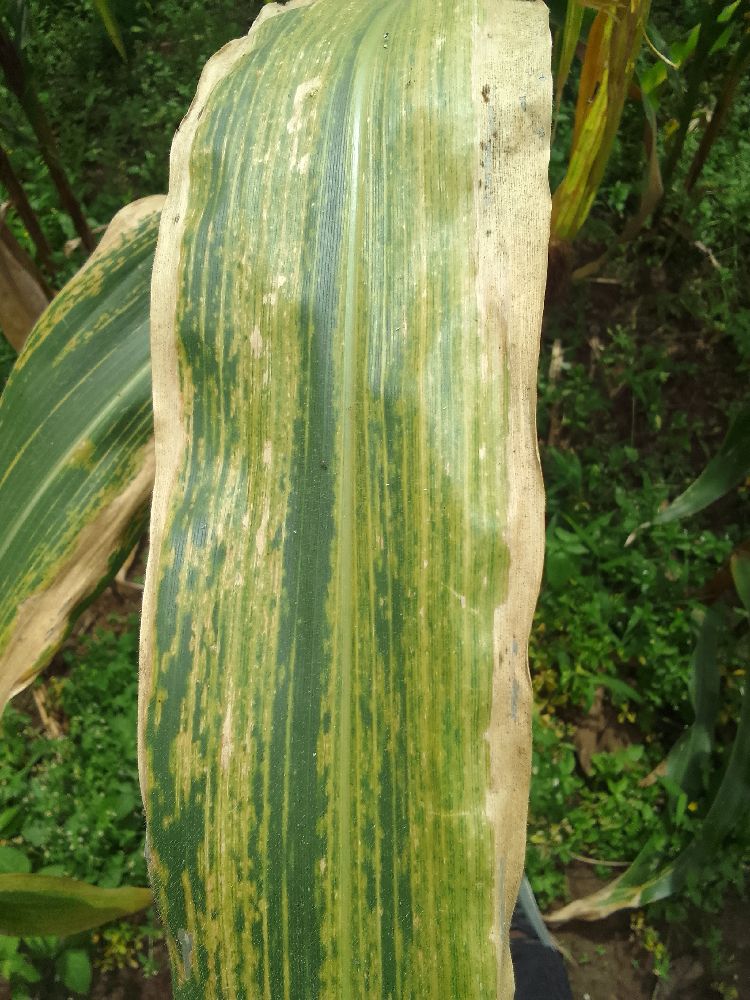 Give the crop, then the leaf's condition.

maize, maize lethal necrosis
